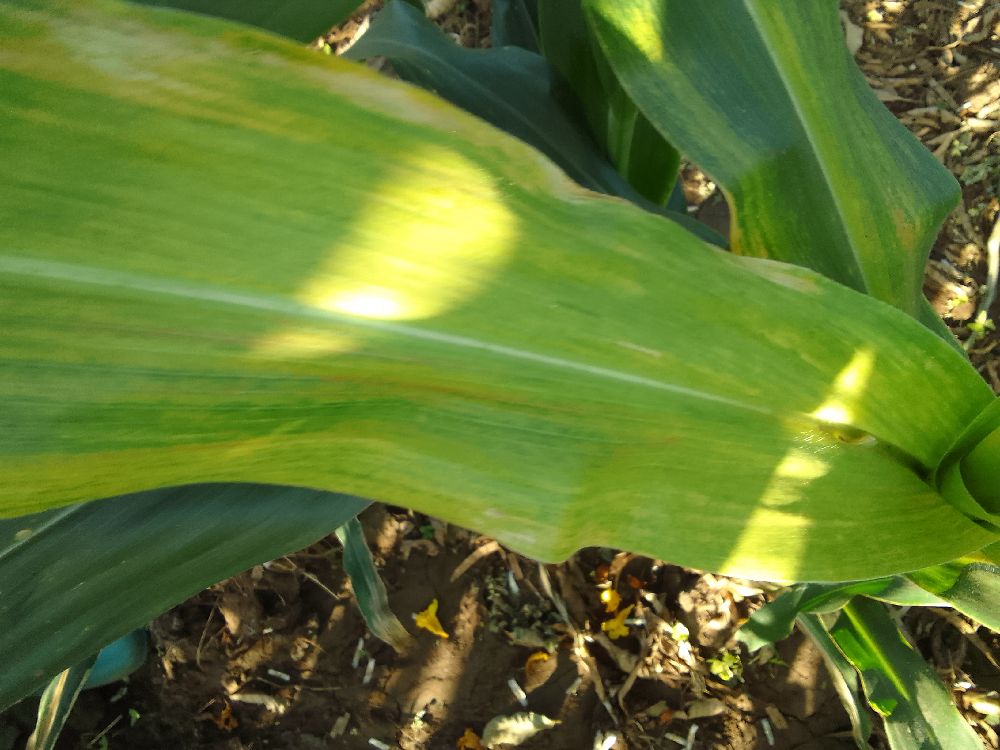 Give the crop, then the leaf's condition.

maize, maize lethal necrosis
